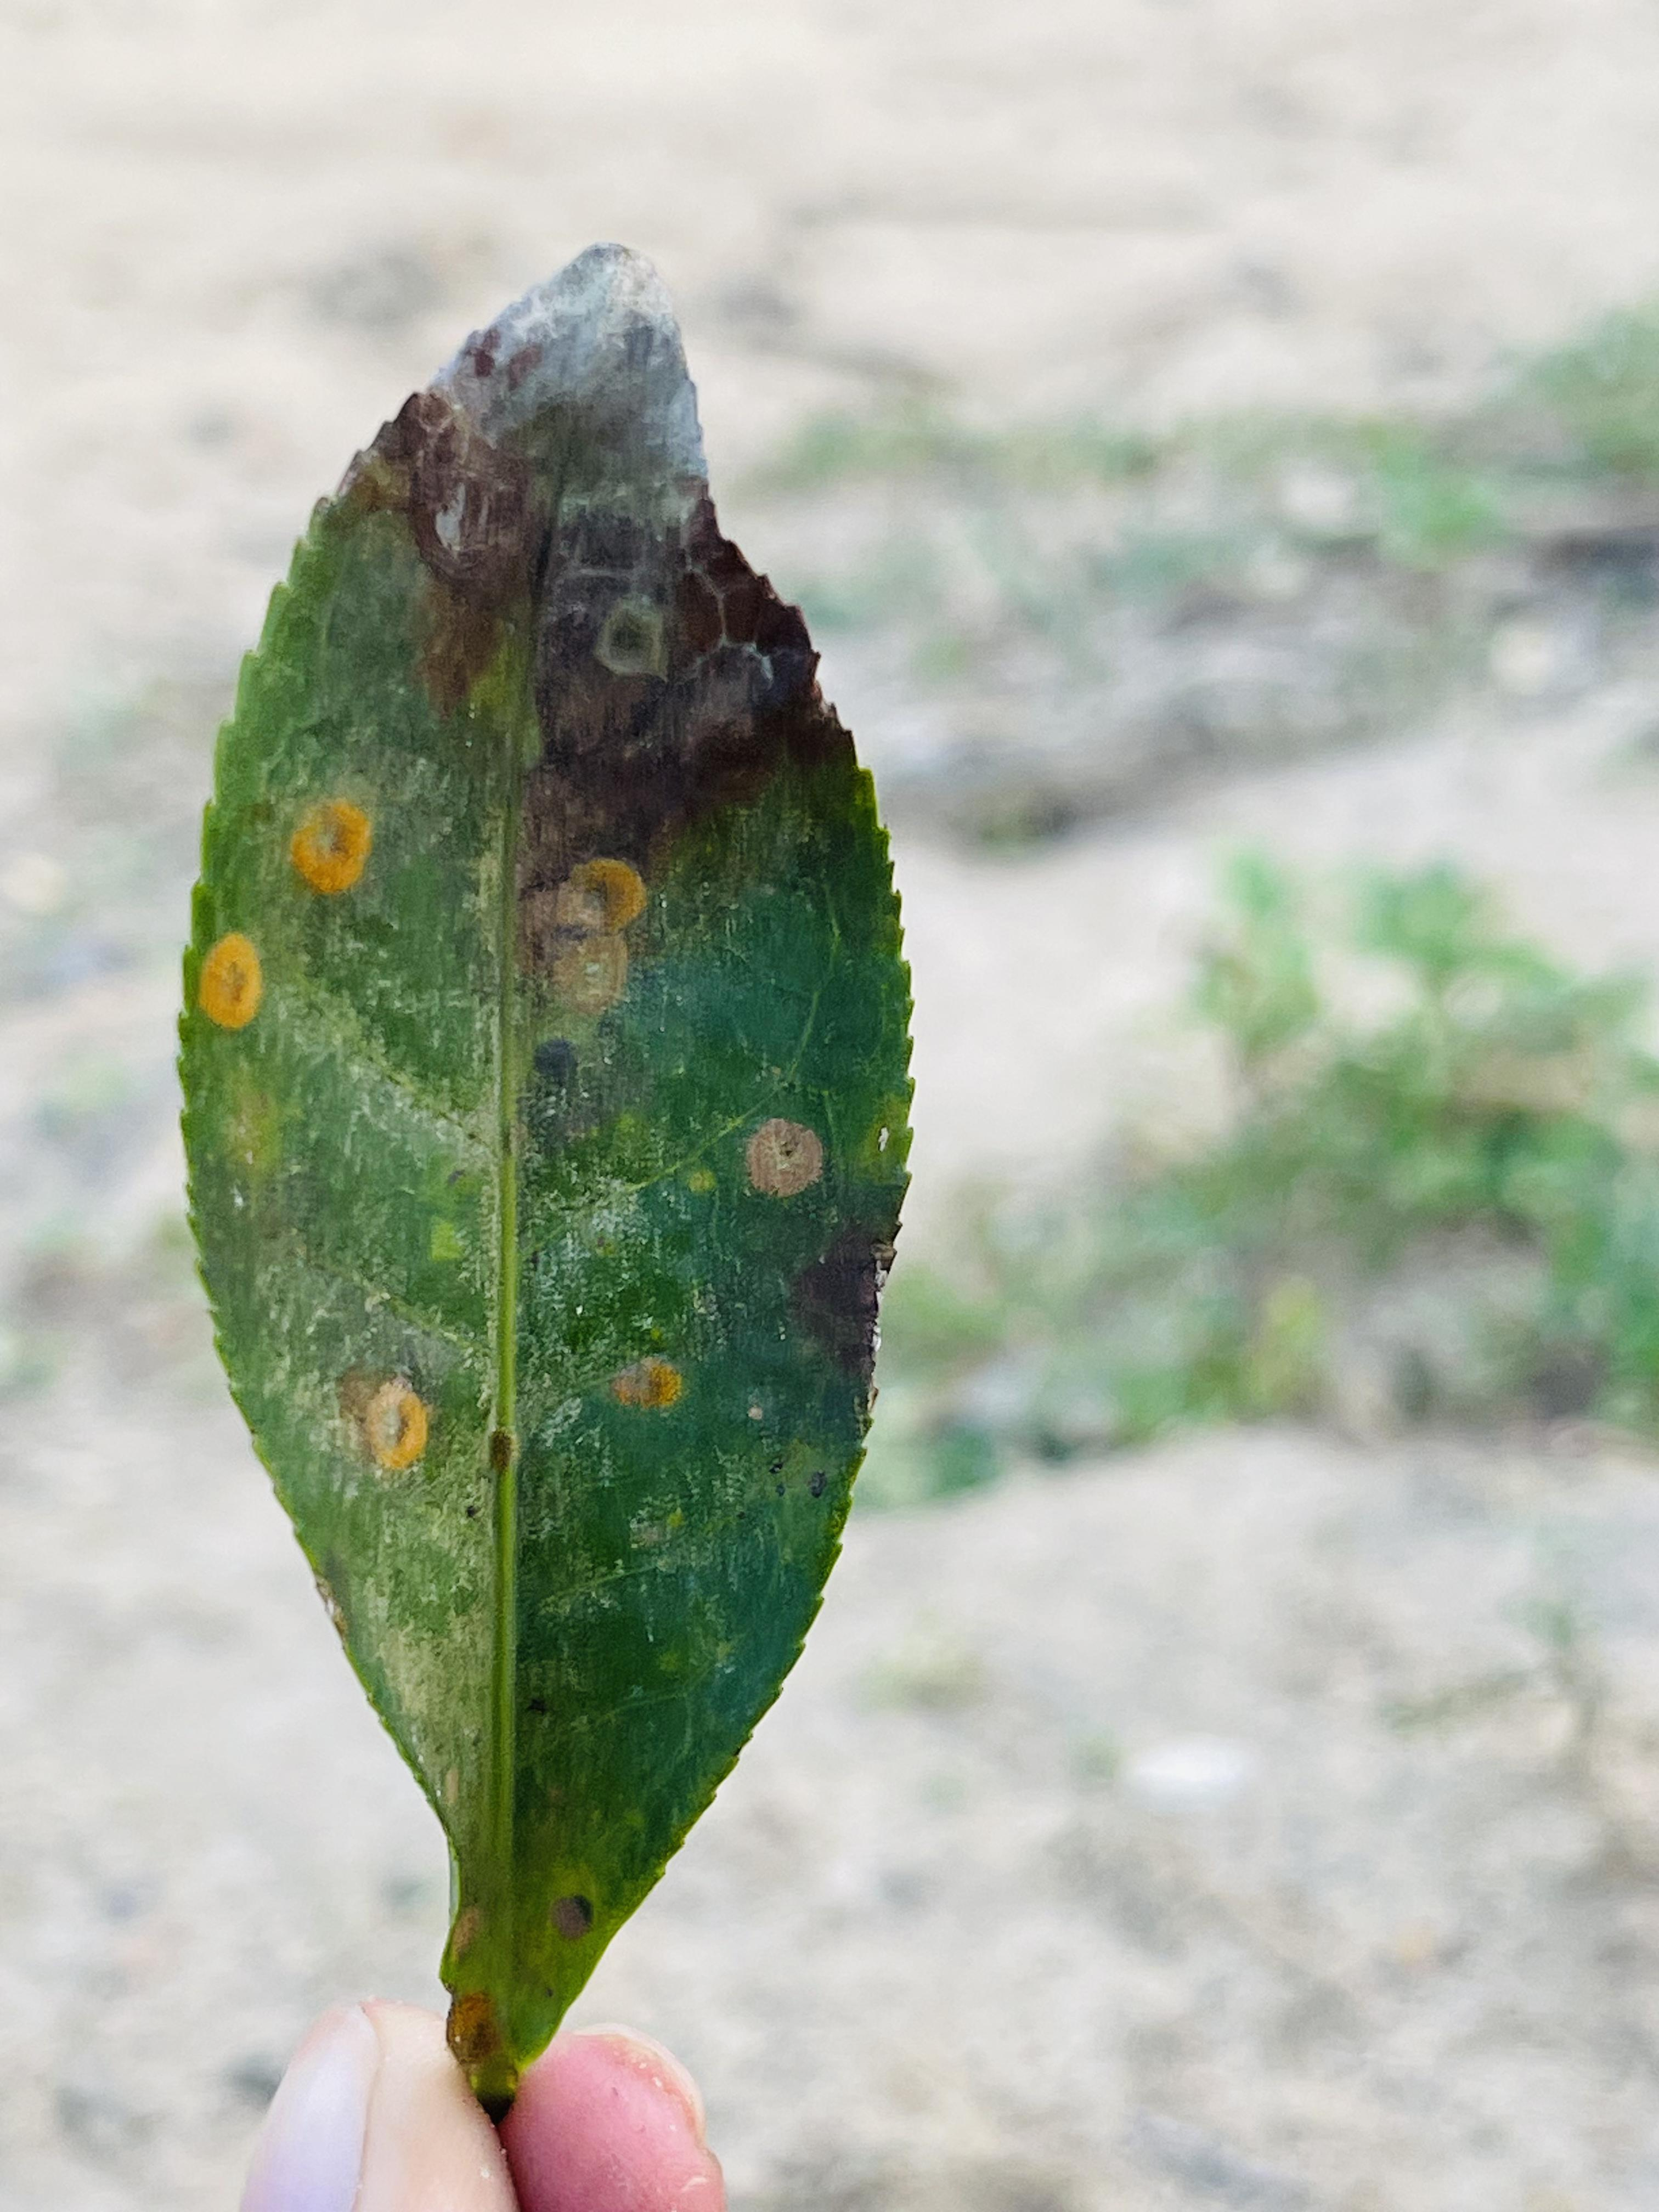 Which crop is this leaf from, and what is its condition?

tea, blight
